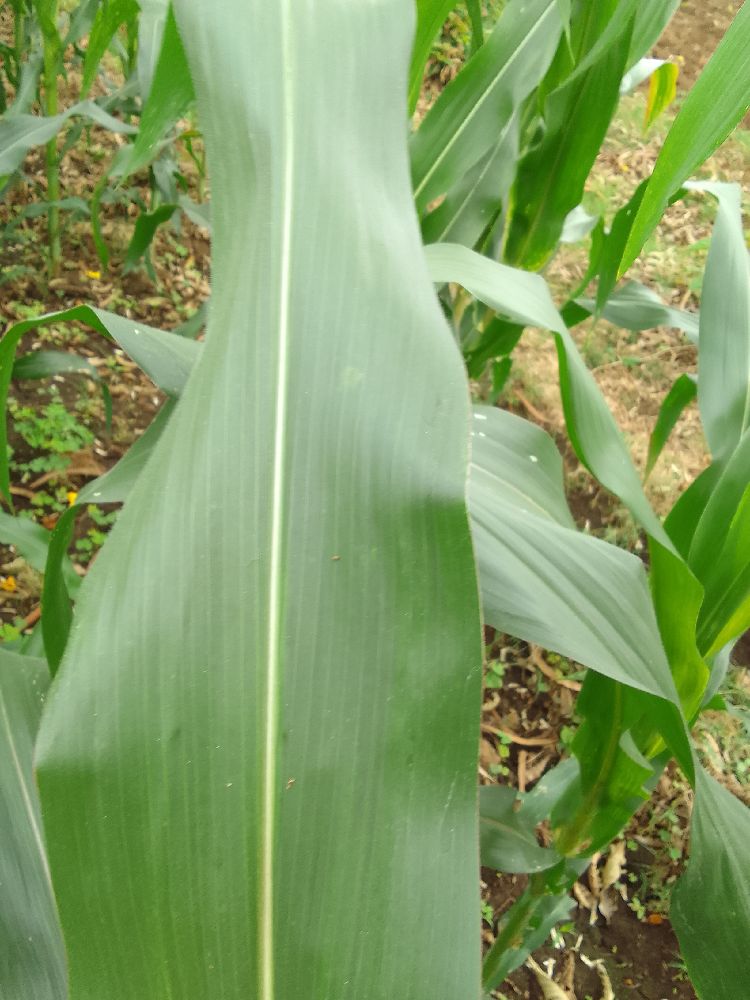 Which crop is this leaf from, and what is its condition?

maize, healthy
